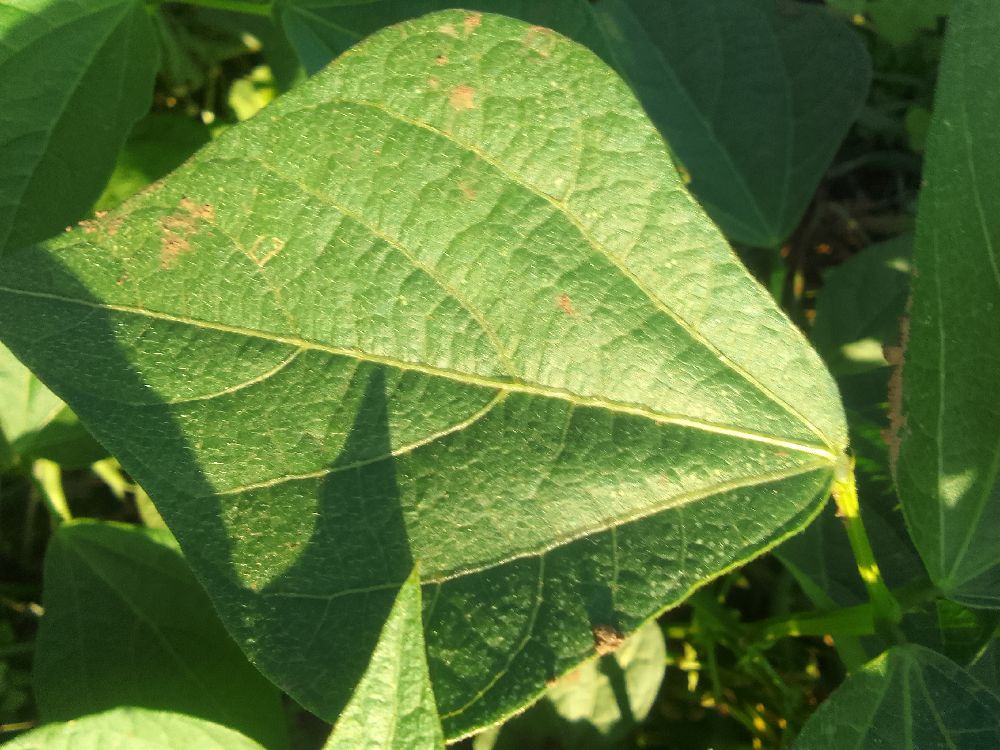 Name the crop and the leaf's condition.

common bean, healthy
